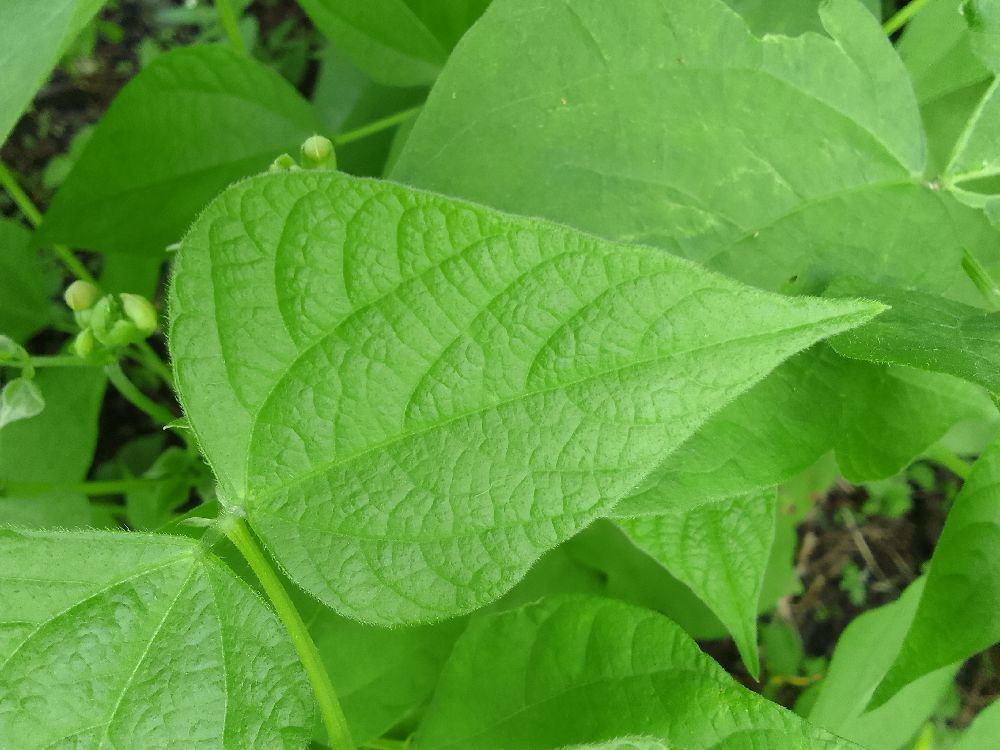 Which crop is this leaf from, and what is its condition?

common bean, healthy
